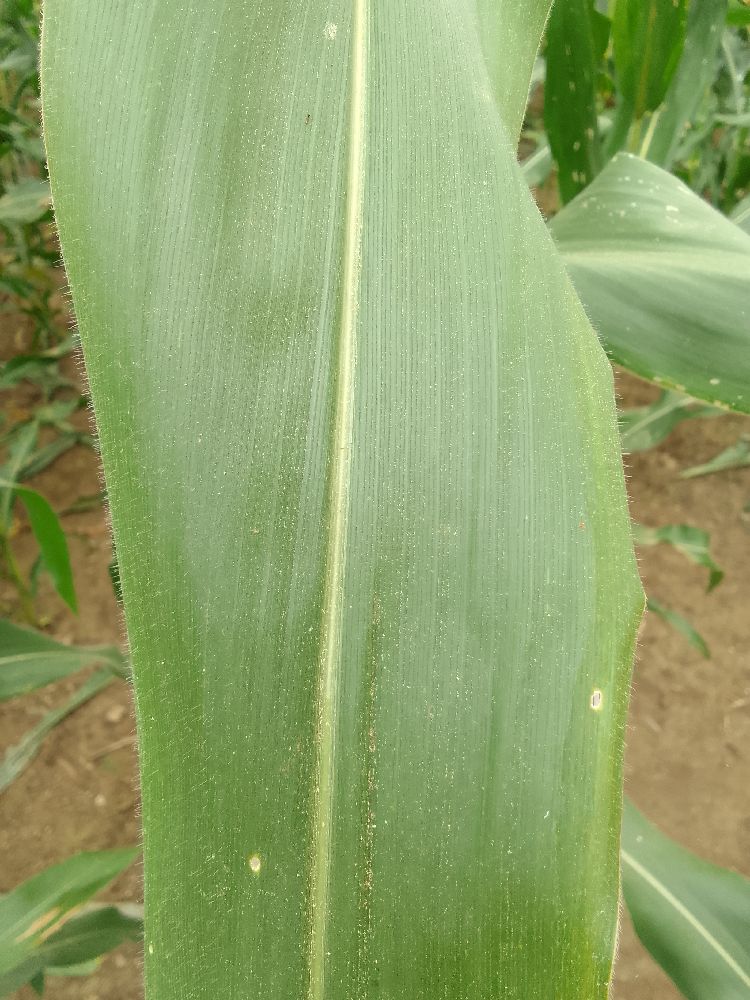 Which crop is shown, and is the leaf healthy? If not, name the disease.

maize, healthy
